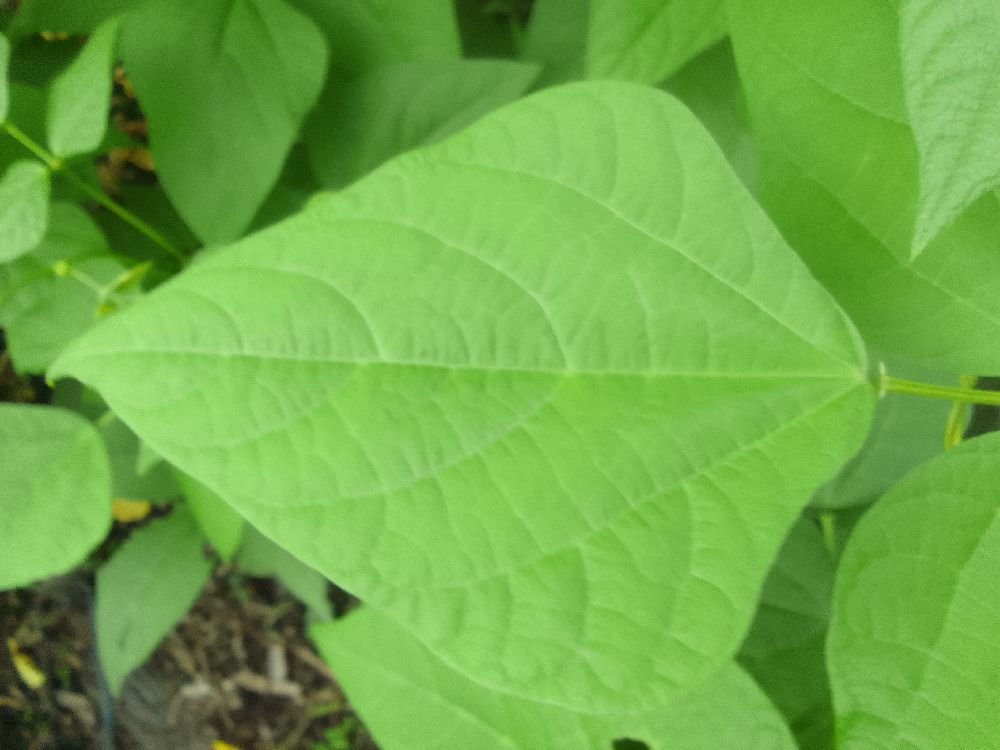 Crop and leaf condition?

common bean, healthy
